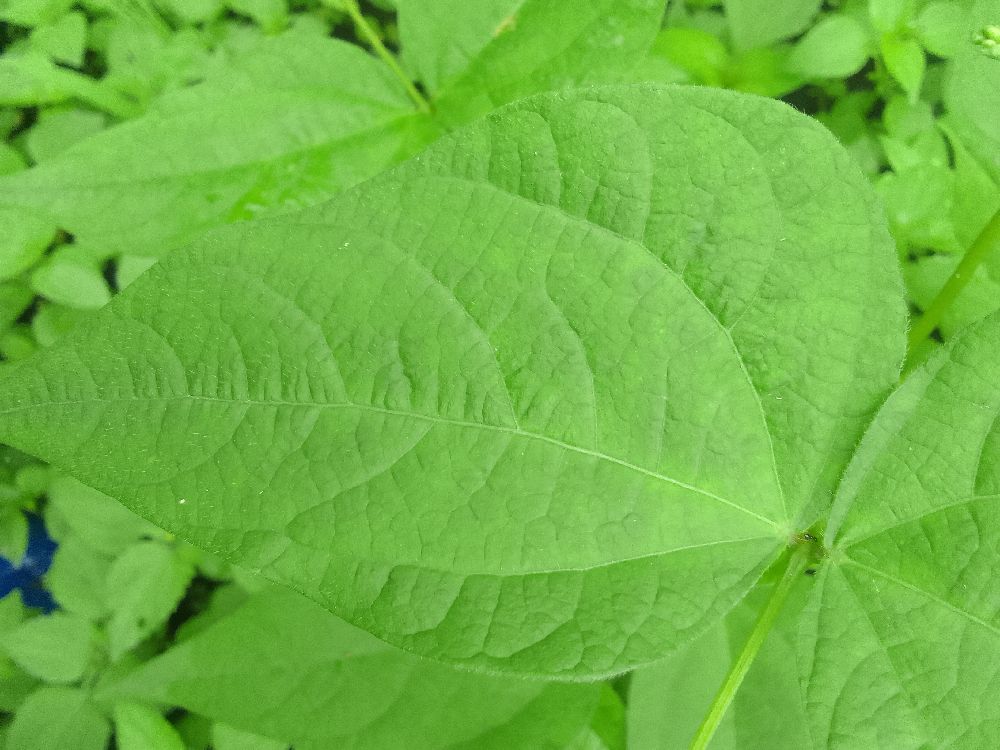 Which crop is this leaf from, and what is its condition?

common bean, healthy
